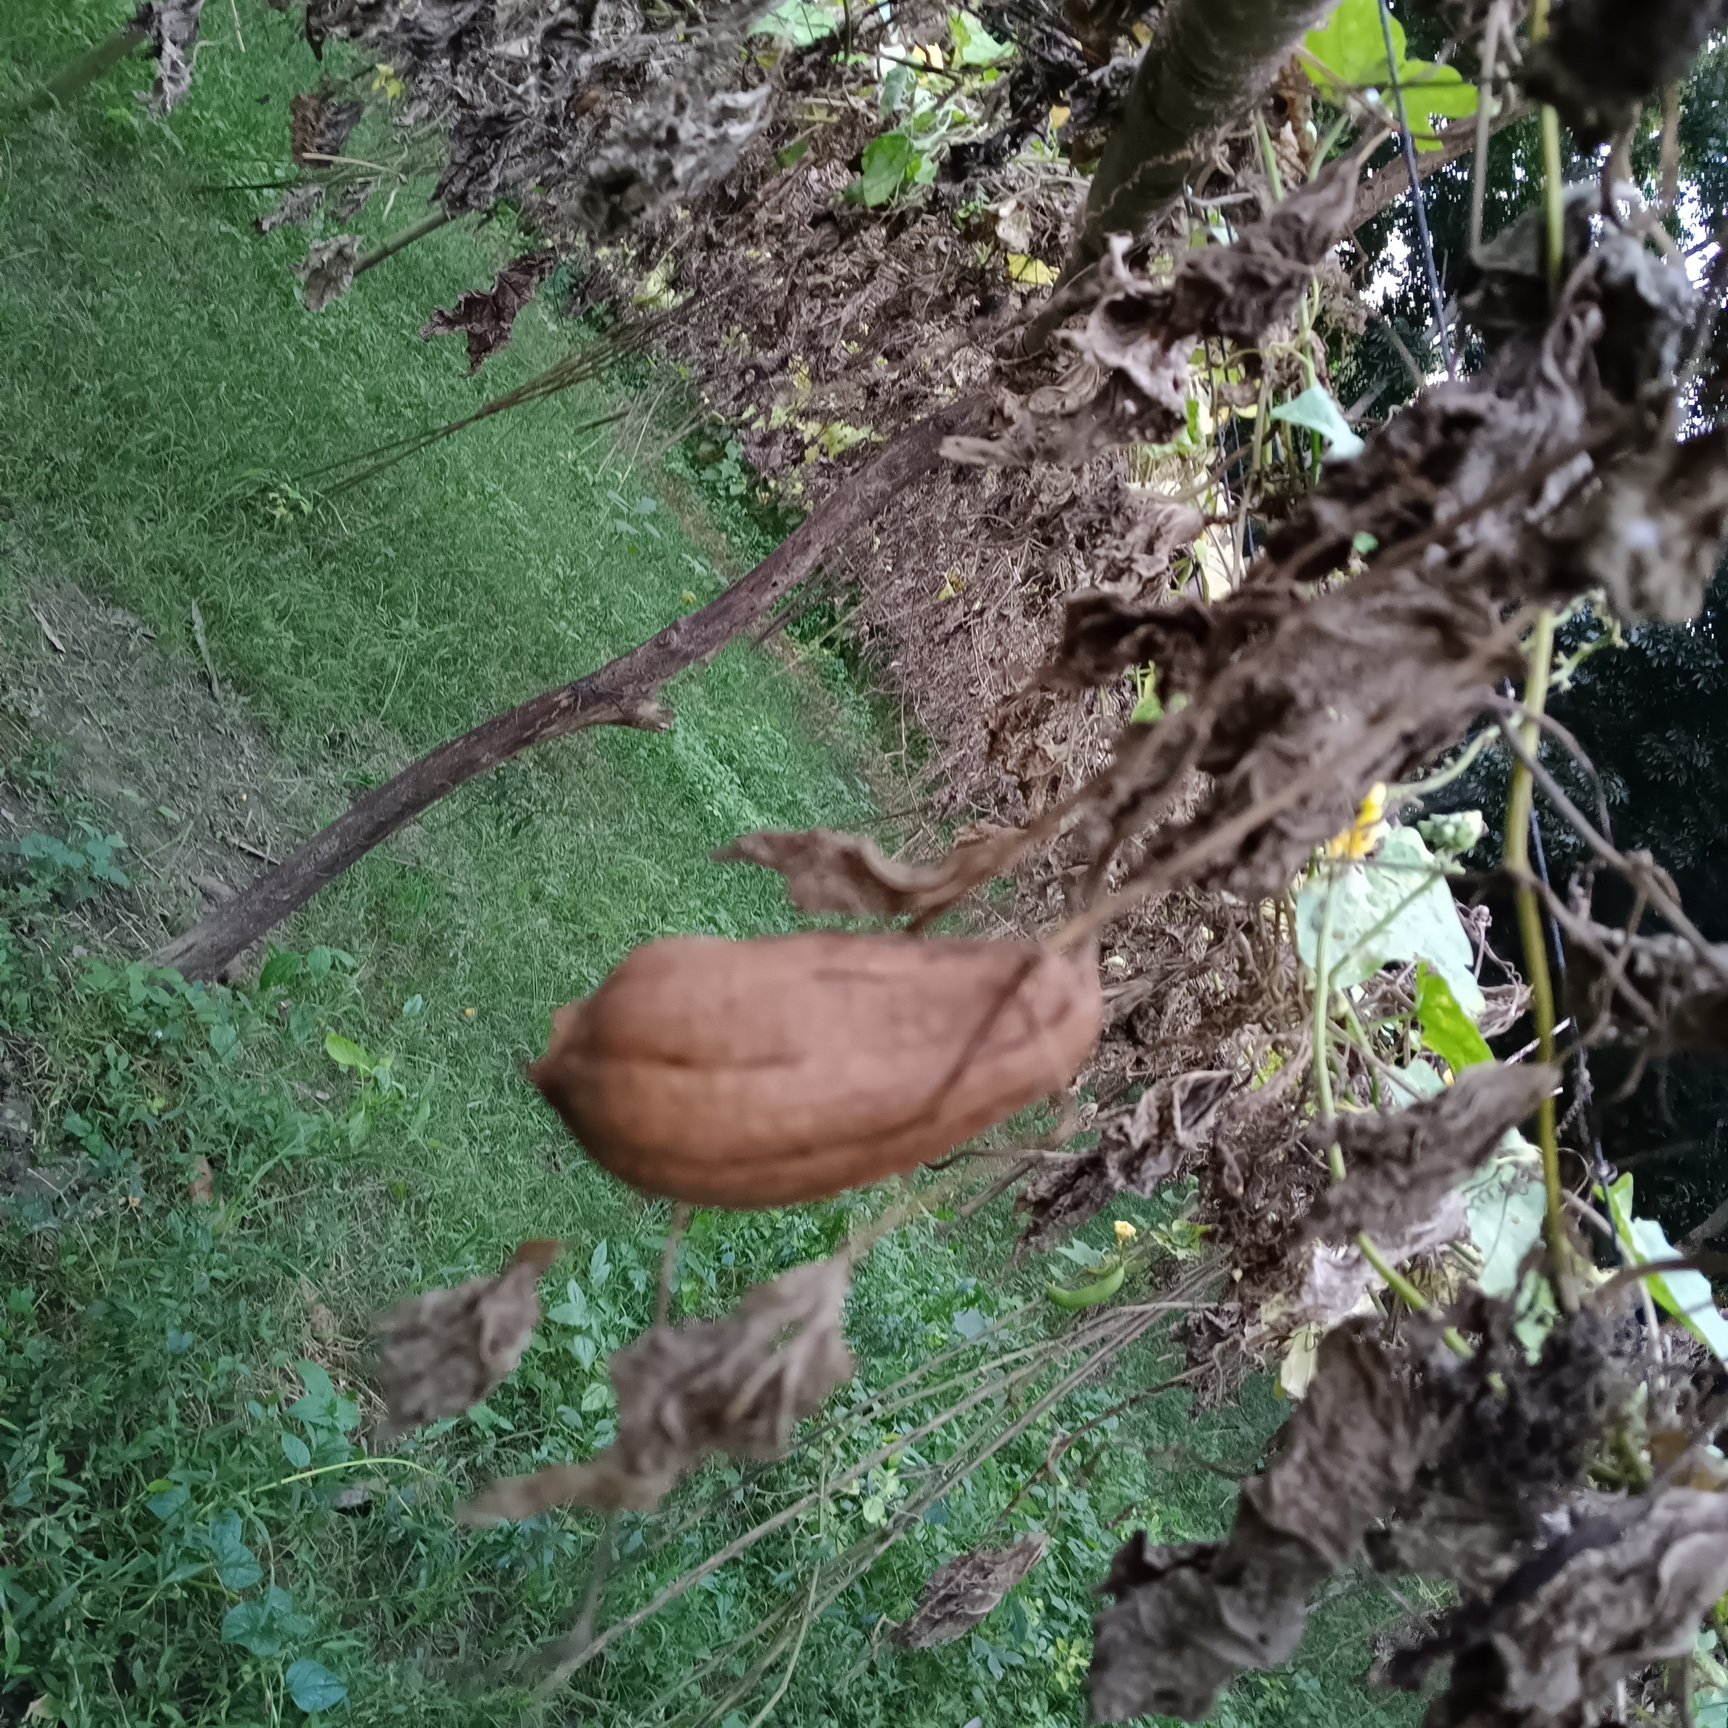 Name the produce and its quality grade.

luffa, faulty
